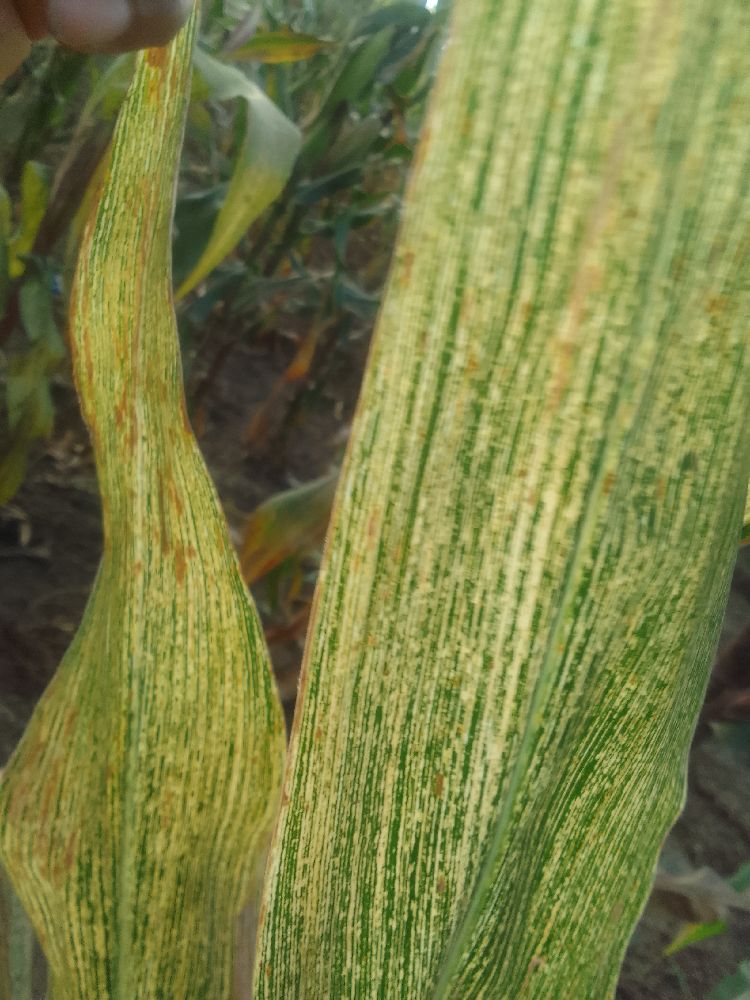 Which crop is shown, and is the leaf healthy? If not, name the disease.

maize, maize streak virus
